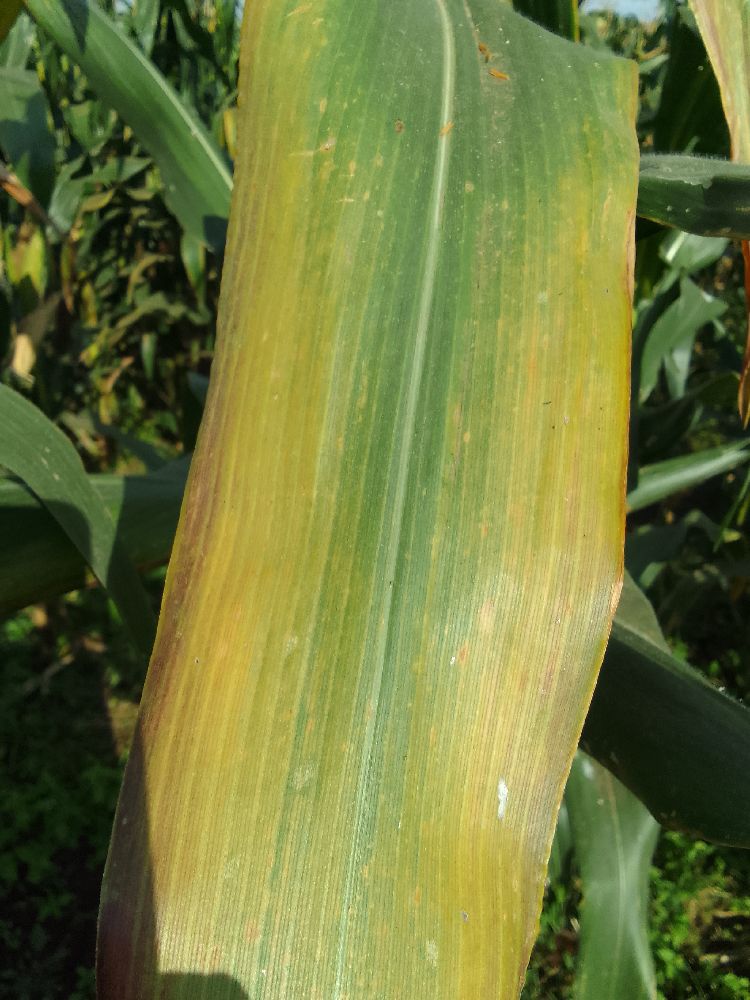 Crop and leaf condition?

maize, maize lethal necrosis
